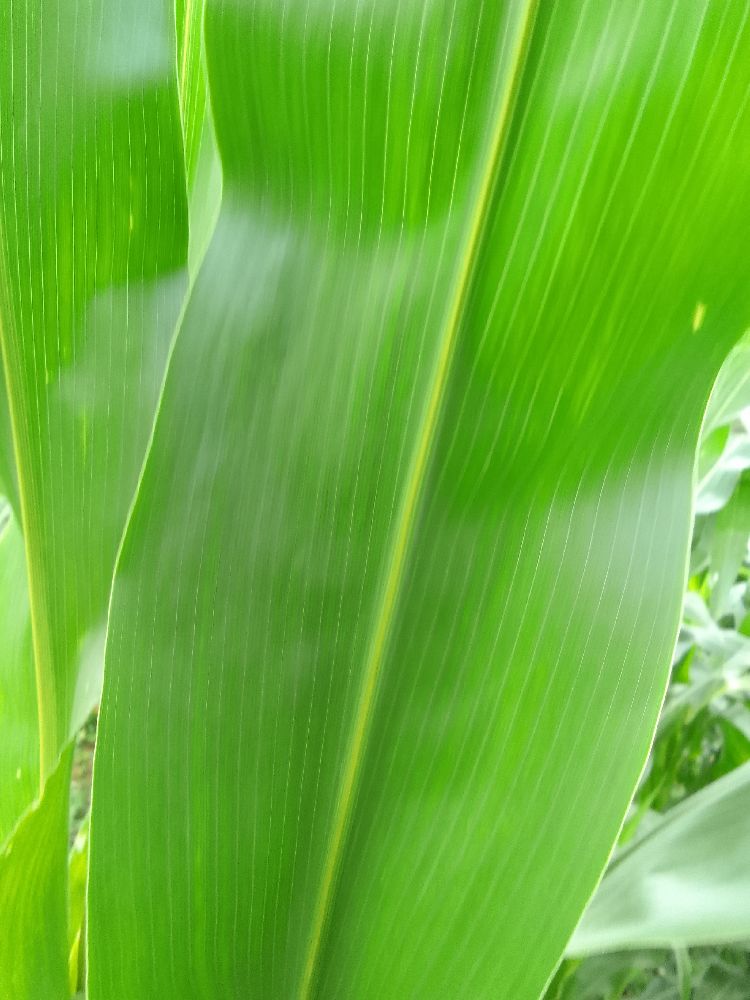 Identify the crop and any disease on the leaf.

maize, healthy
